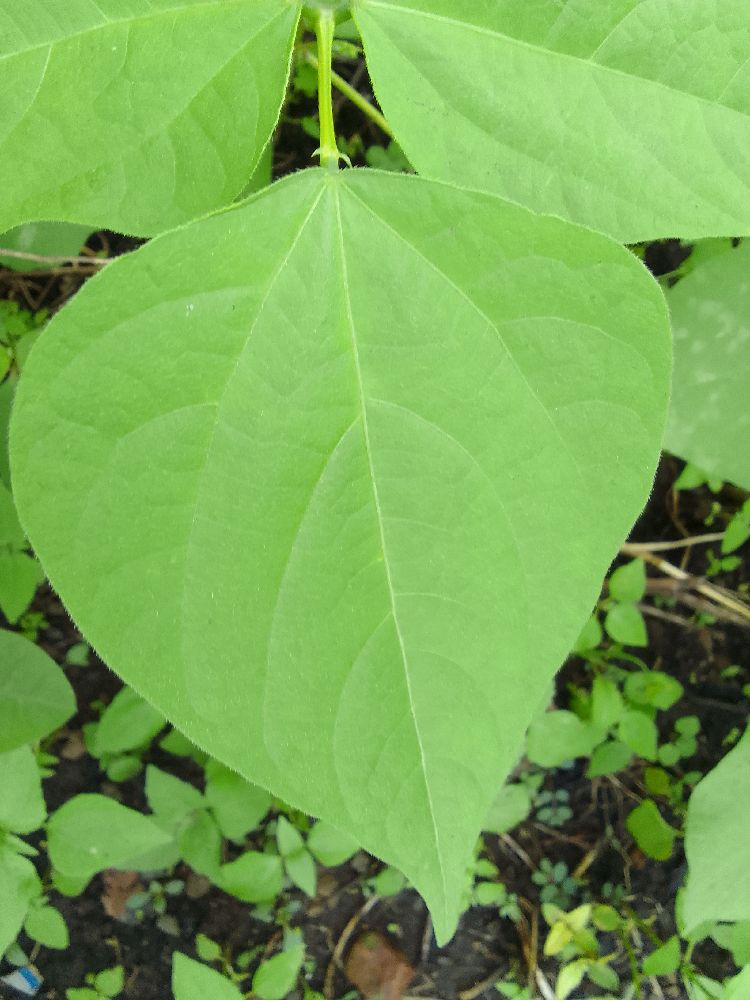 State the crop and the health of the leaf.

common bean, healthy
